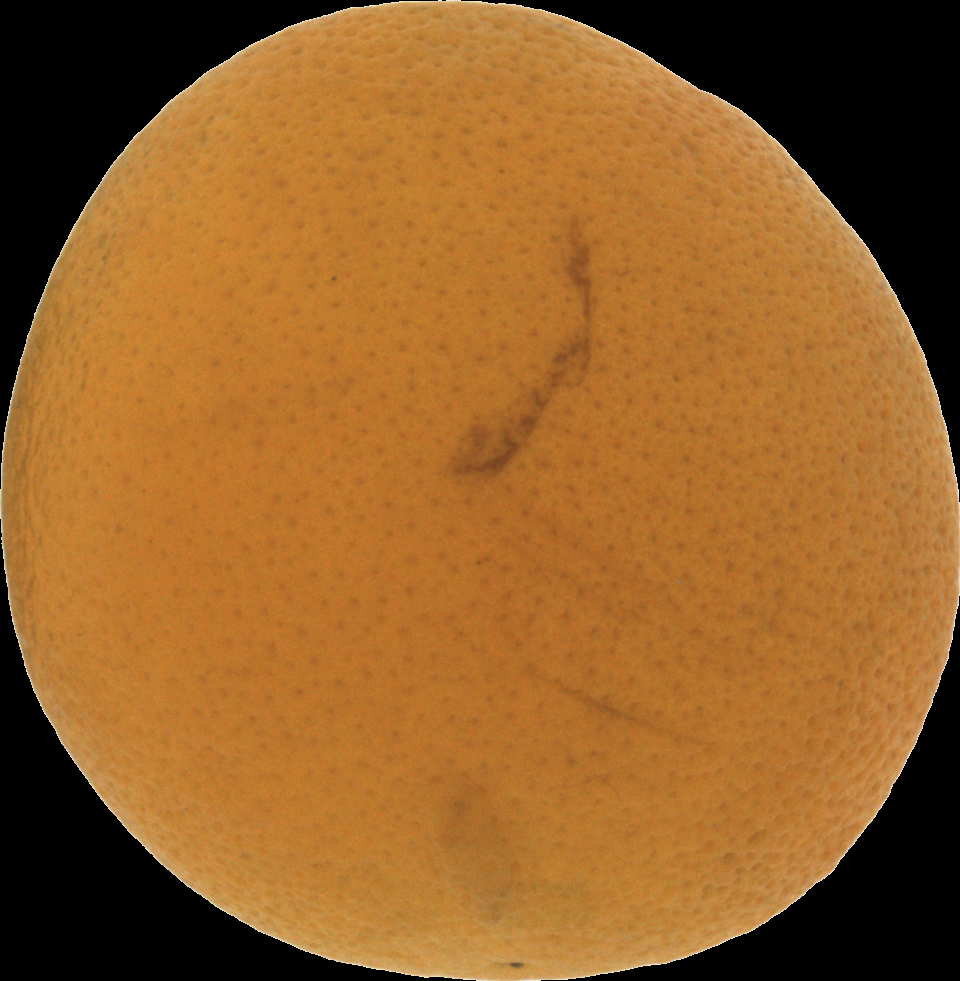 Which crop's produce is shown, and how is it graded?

orange, bad
